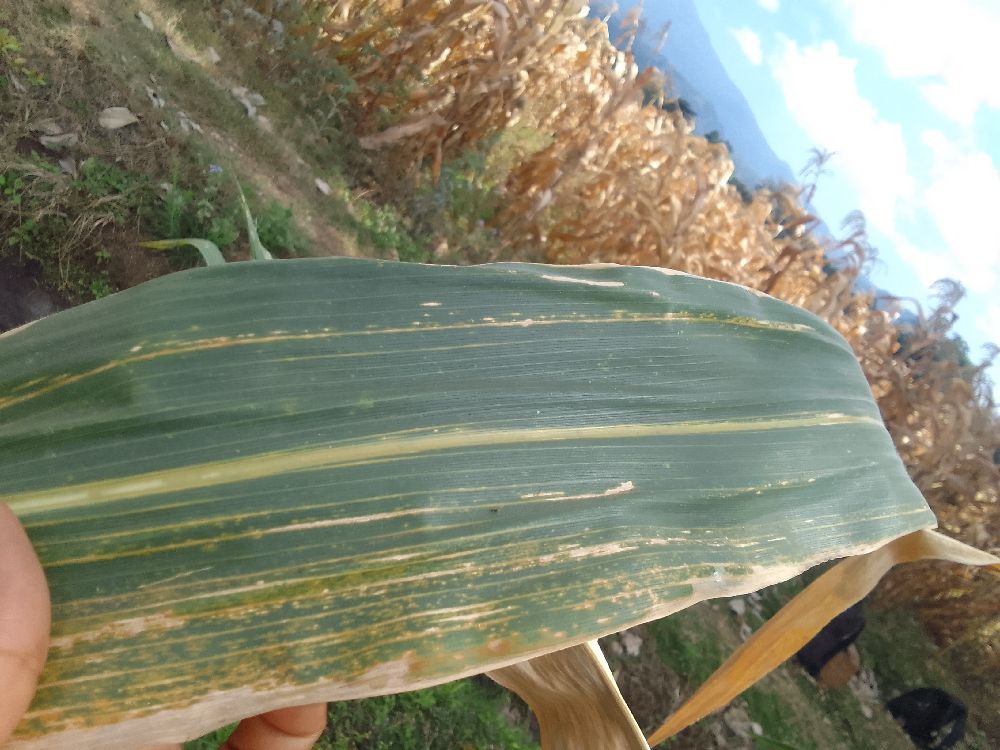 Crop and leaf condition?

maize, maize lethal necrosis
